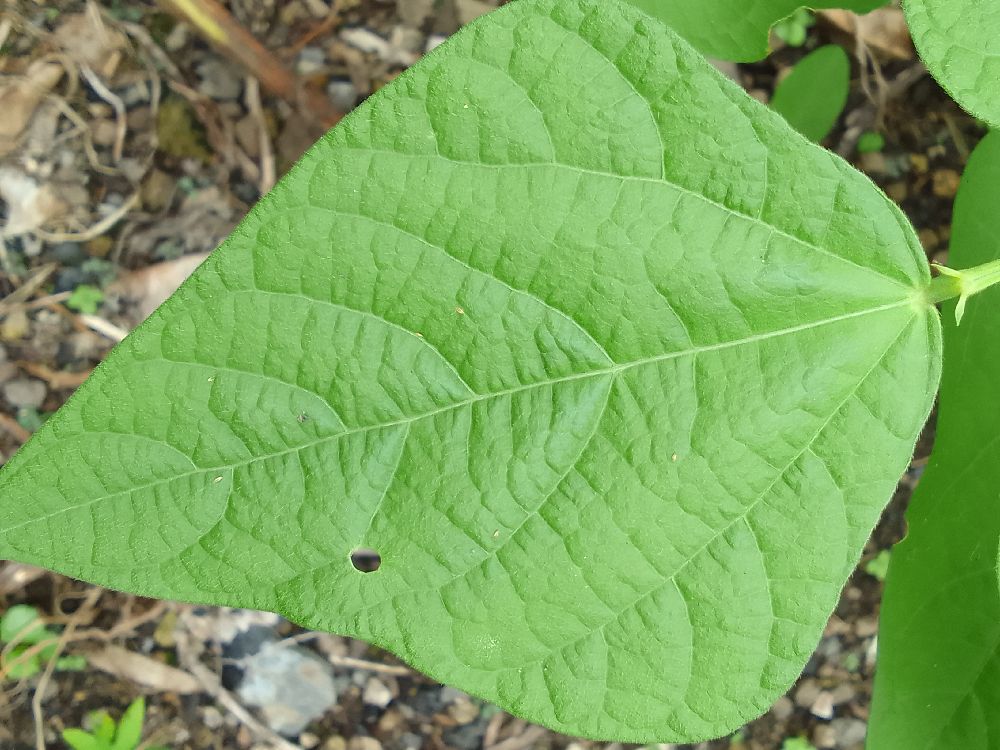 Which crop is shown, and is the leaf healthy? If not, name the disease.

common bean, healthy
